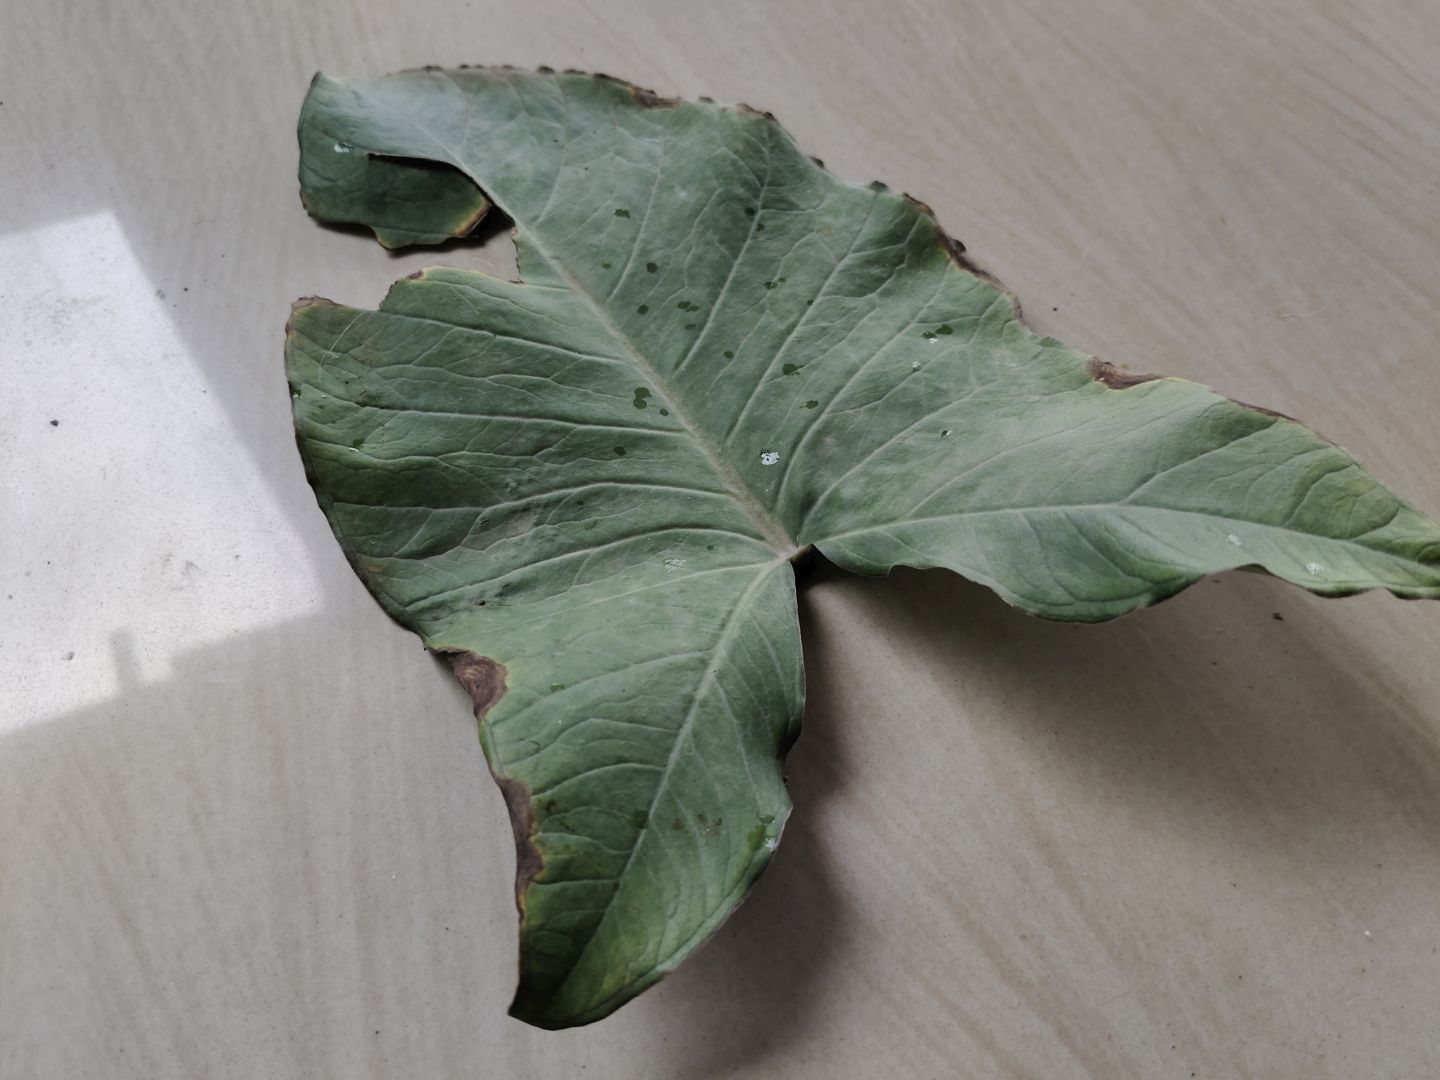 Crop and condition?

taro, leaf blight
